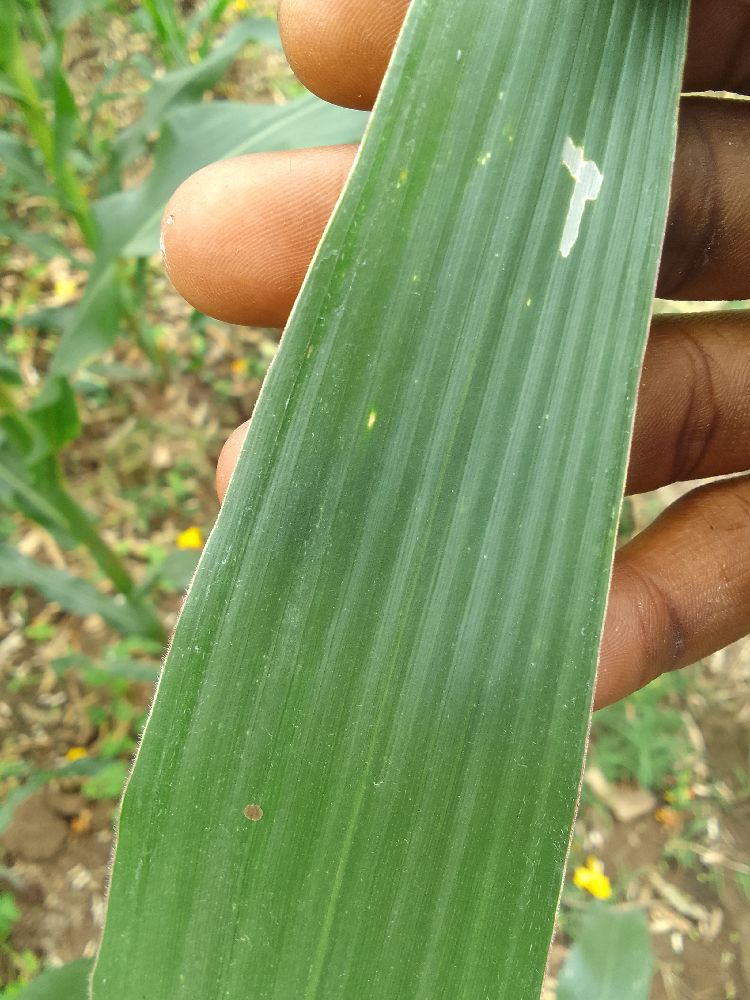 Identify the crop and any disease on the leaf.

maize, healthy
